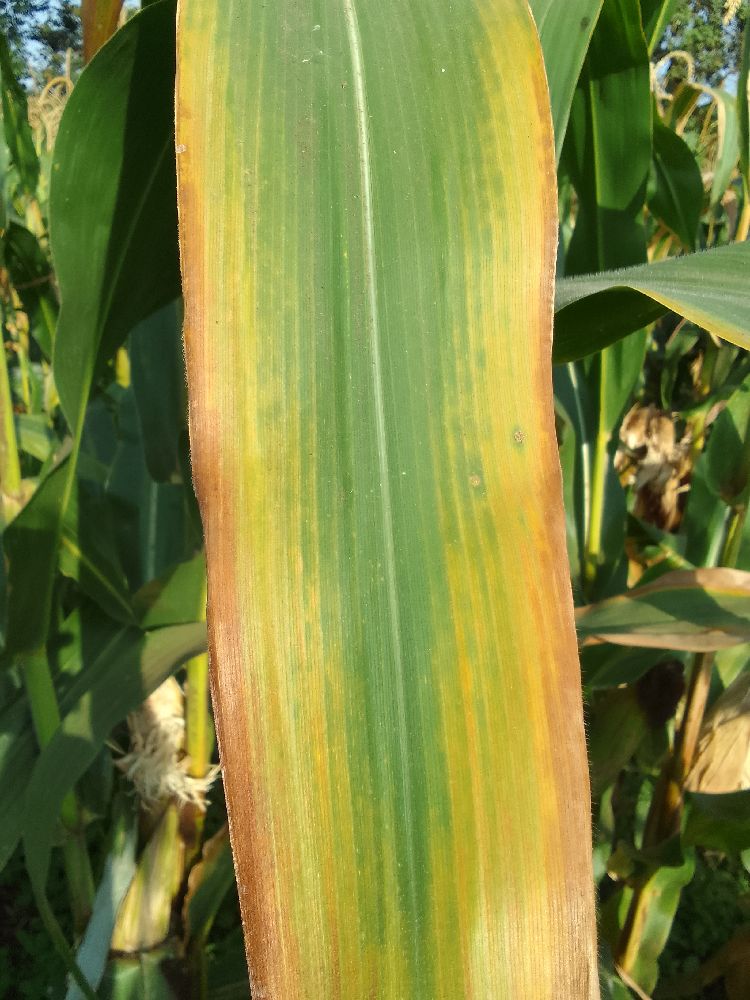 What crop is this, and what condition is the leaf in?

maize, maize lethal necrosis
